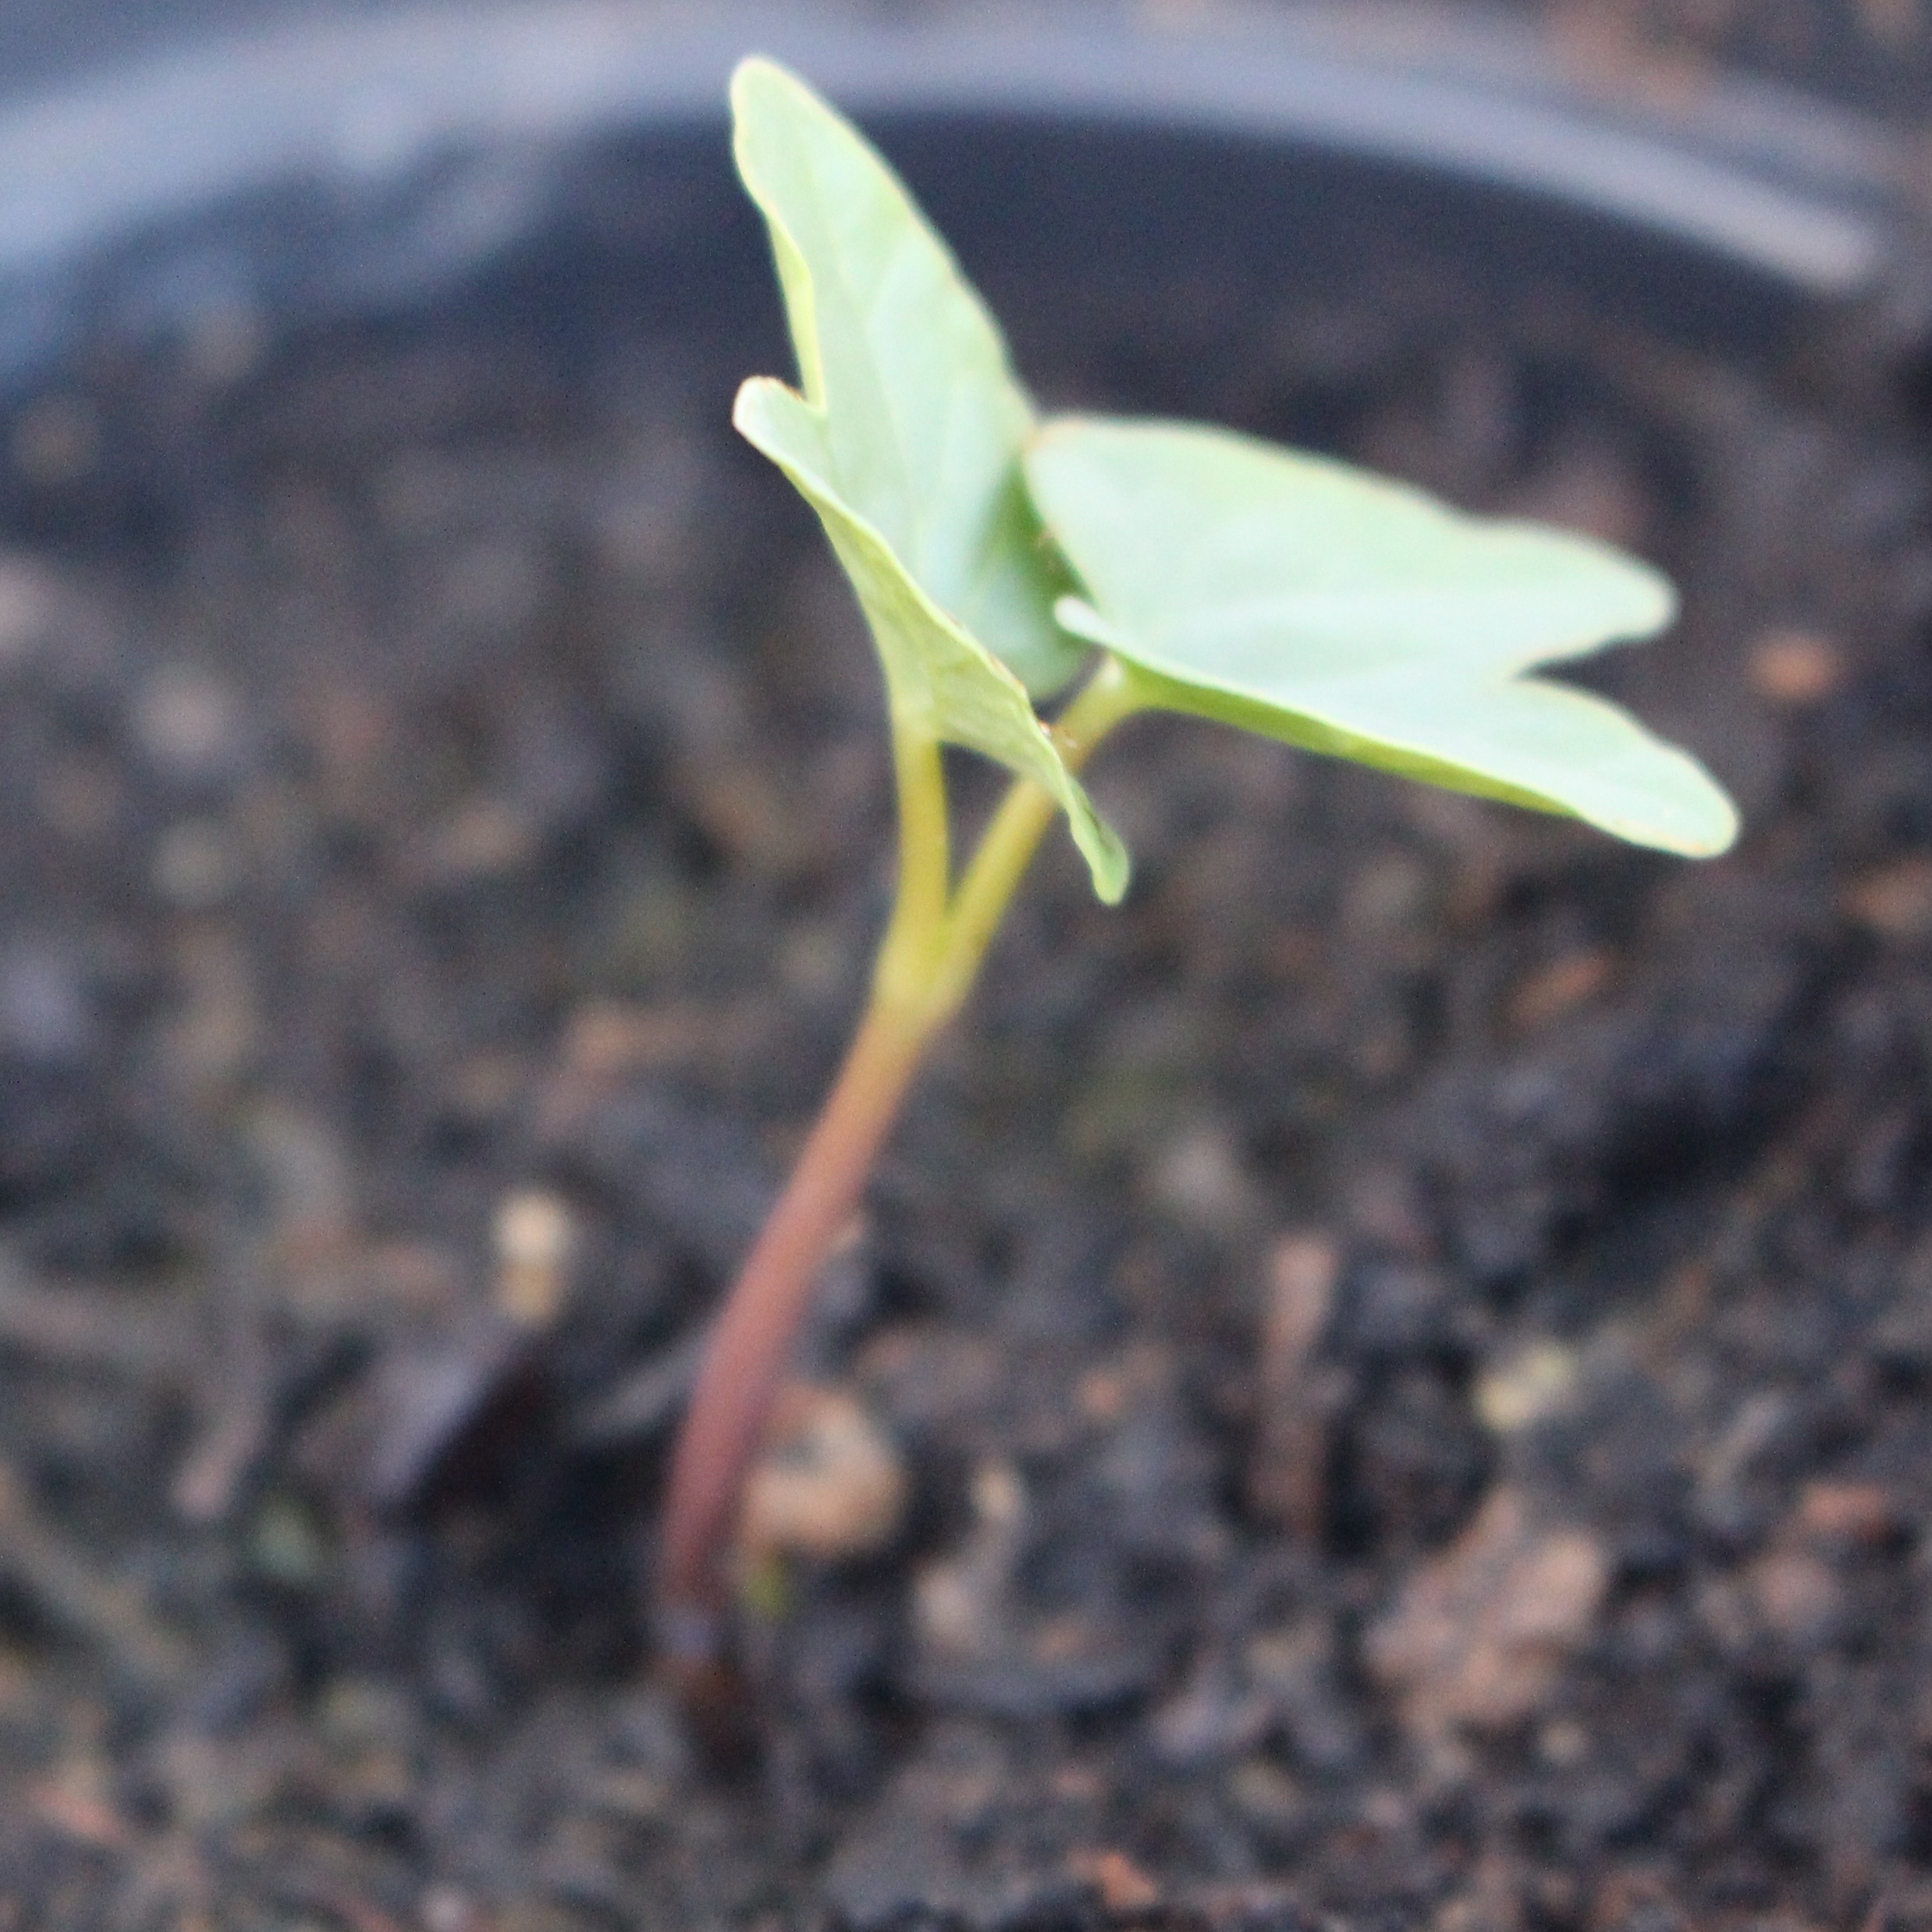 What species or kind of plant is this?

Convolvulus arvensis
